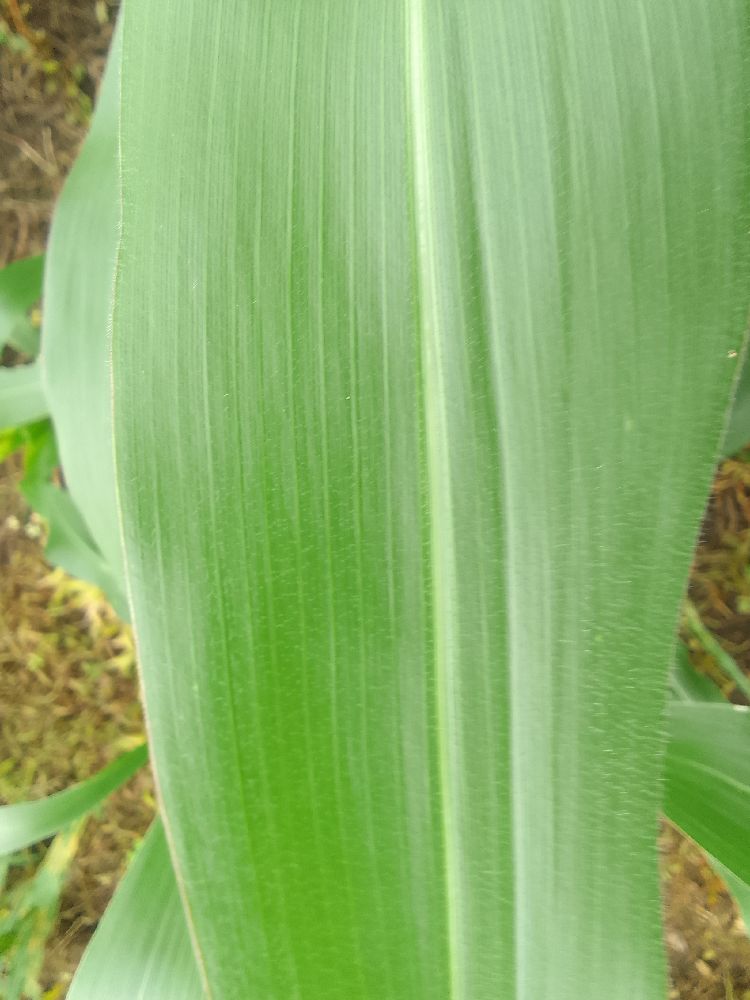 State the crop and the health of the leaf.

maize, healthy
